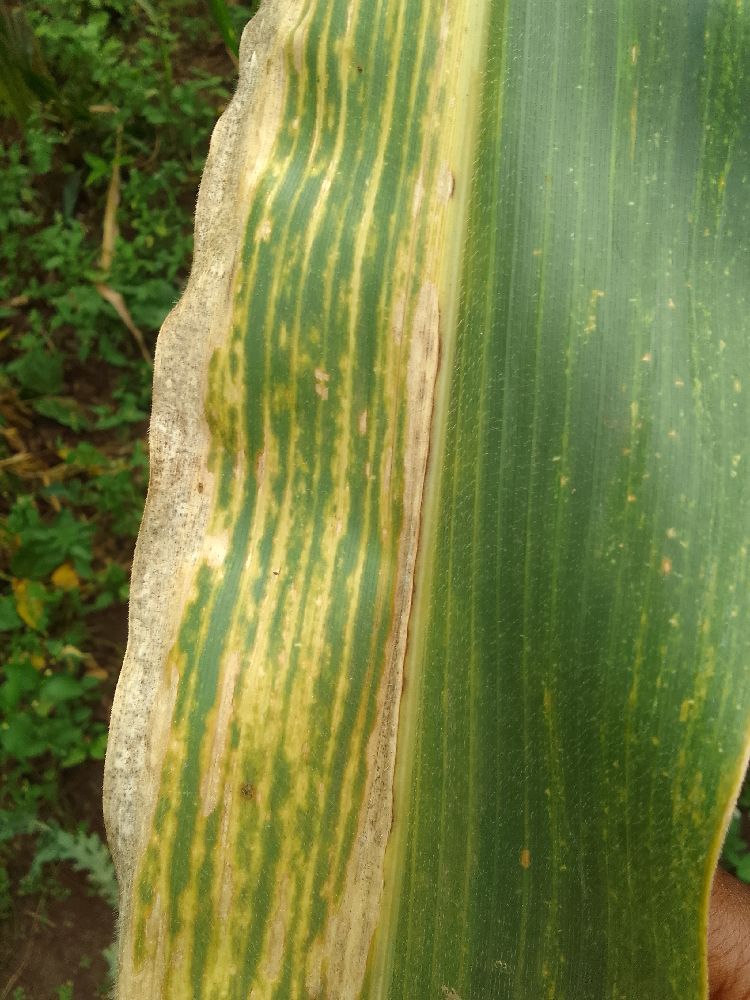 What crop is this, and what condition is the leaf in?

maize, maize lethal necrosis
